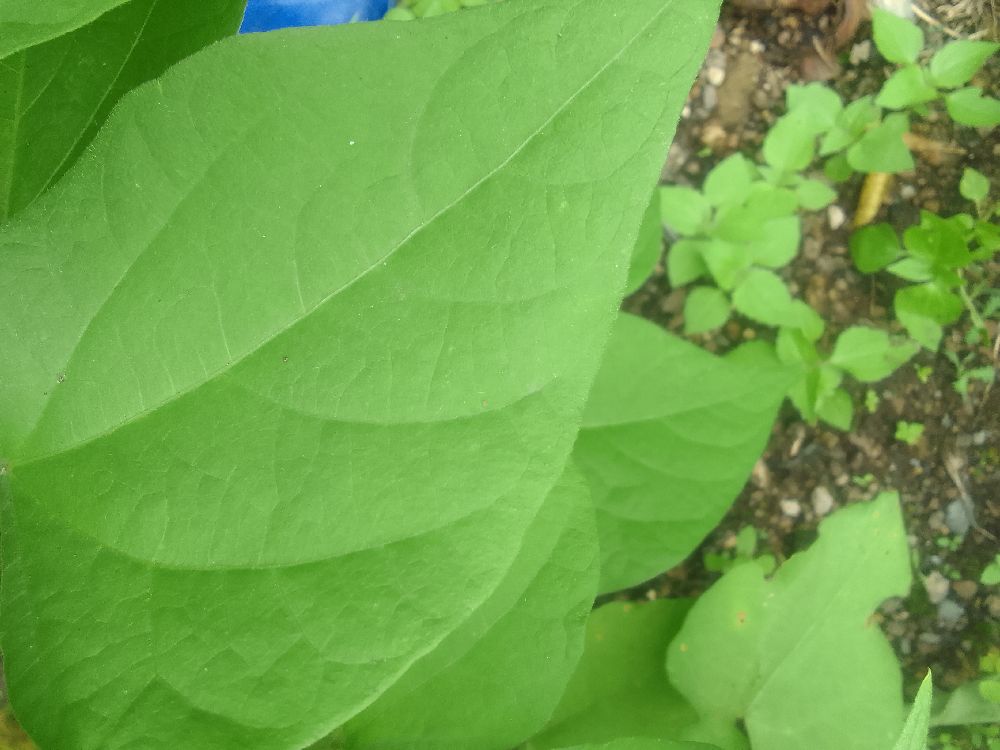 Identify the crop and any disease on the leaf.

common bean, healthy
